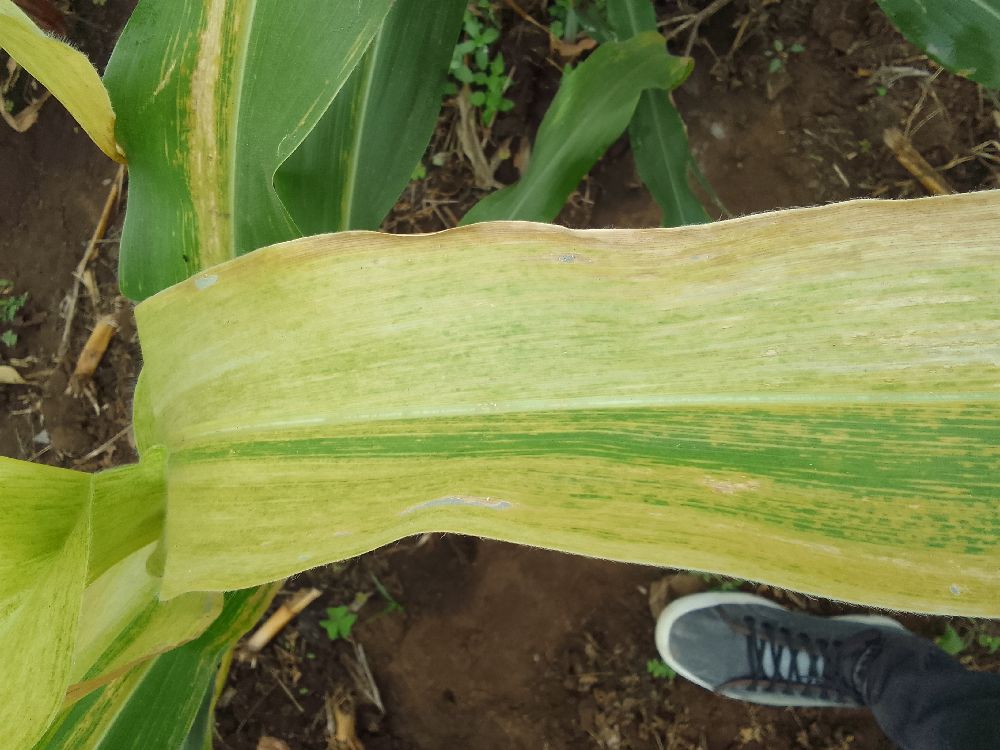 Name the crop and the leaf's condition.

maize, maize lethal necrosis
